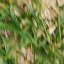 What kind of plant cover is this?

grass
